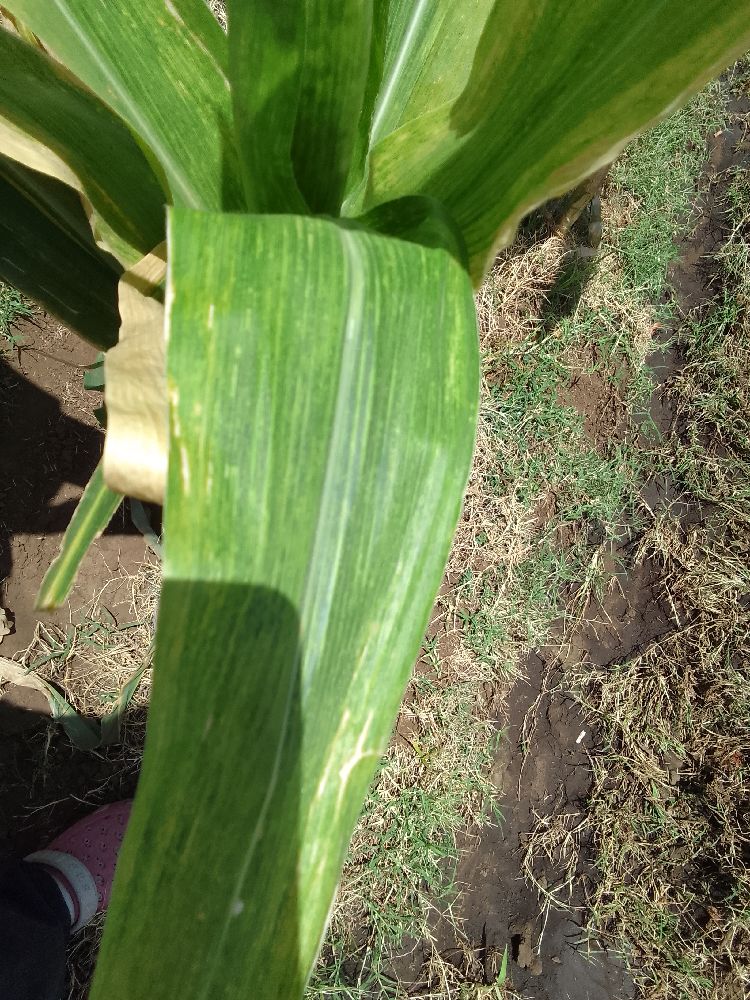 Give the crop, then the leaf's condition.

maize, maize lethal necrosis
